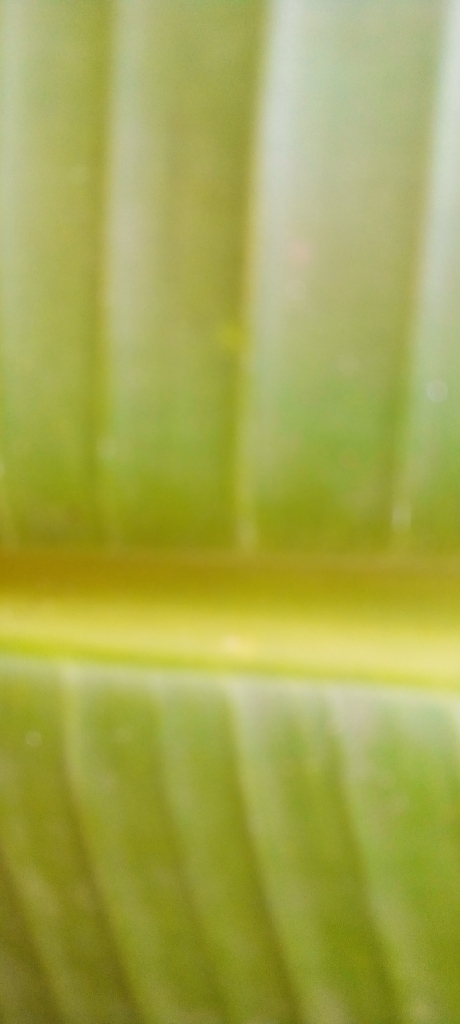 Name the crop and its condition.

banana, healthy
